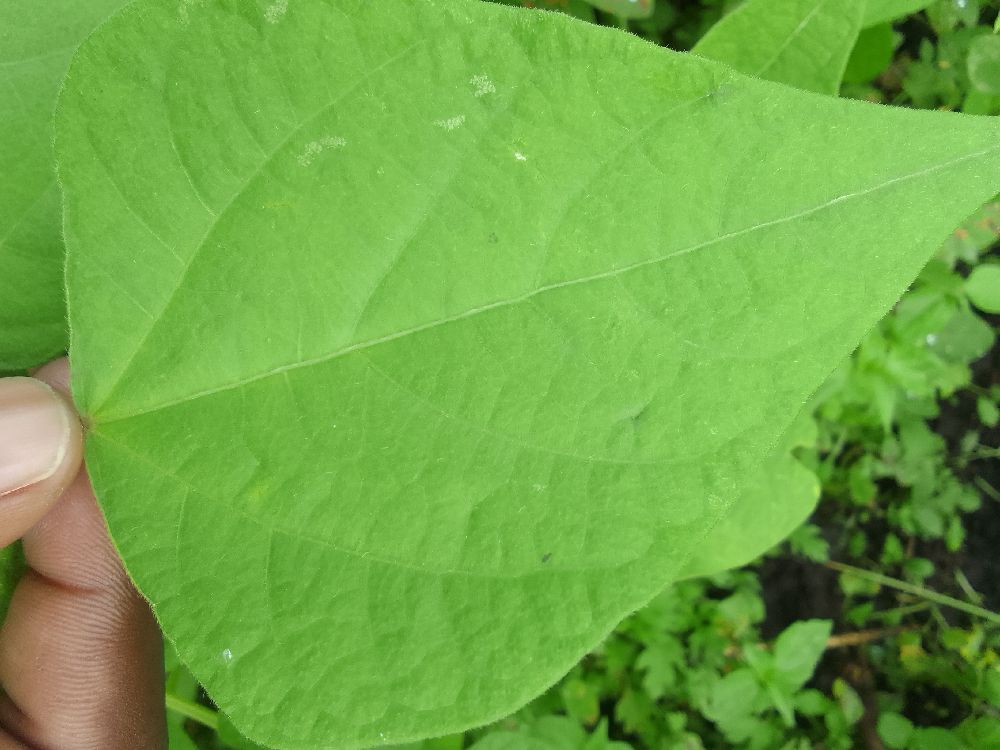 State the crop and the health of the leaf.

common bean, healthy
